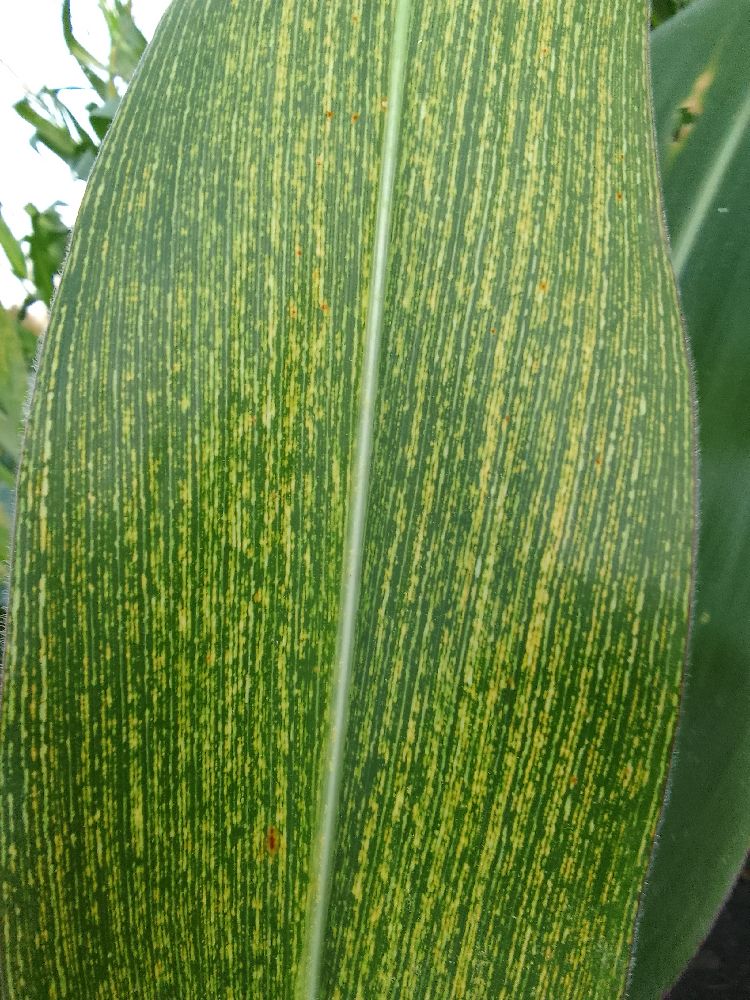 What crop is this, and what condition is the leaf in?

maize, maize streak virus
